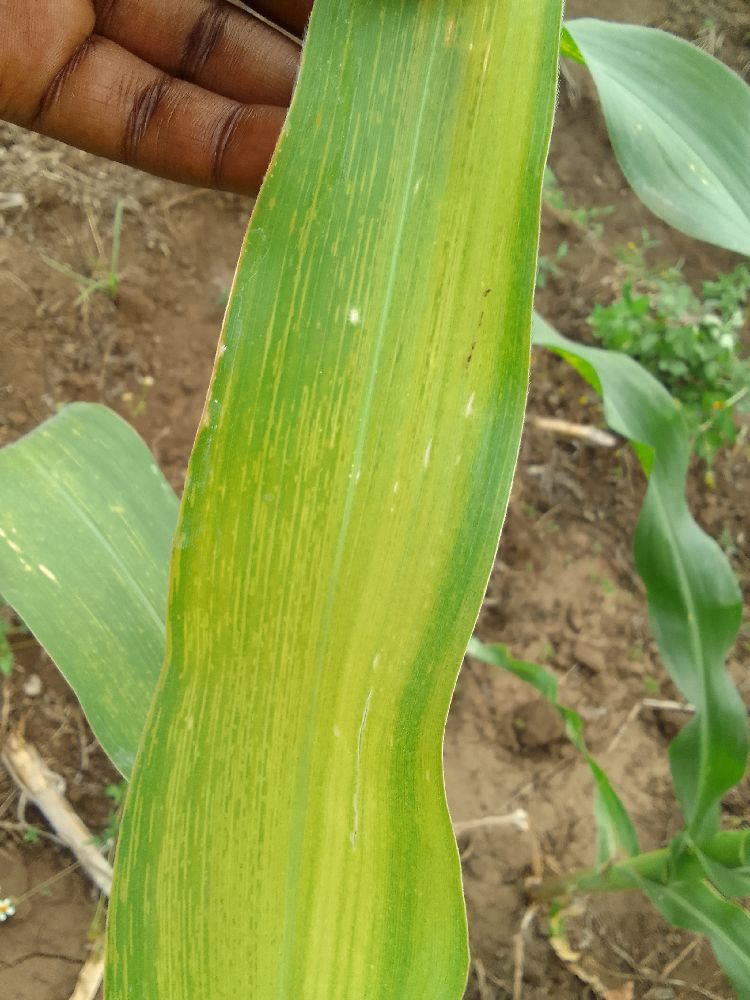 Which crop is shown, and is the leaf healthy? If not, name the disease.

maize, maize lethal necrosis
